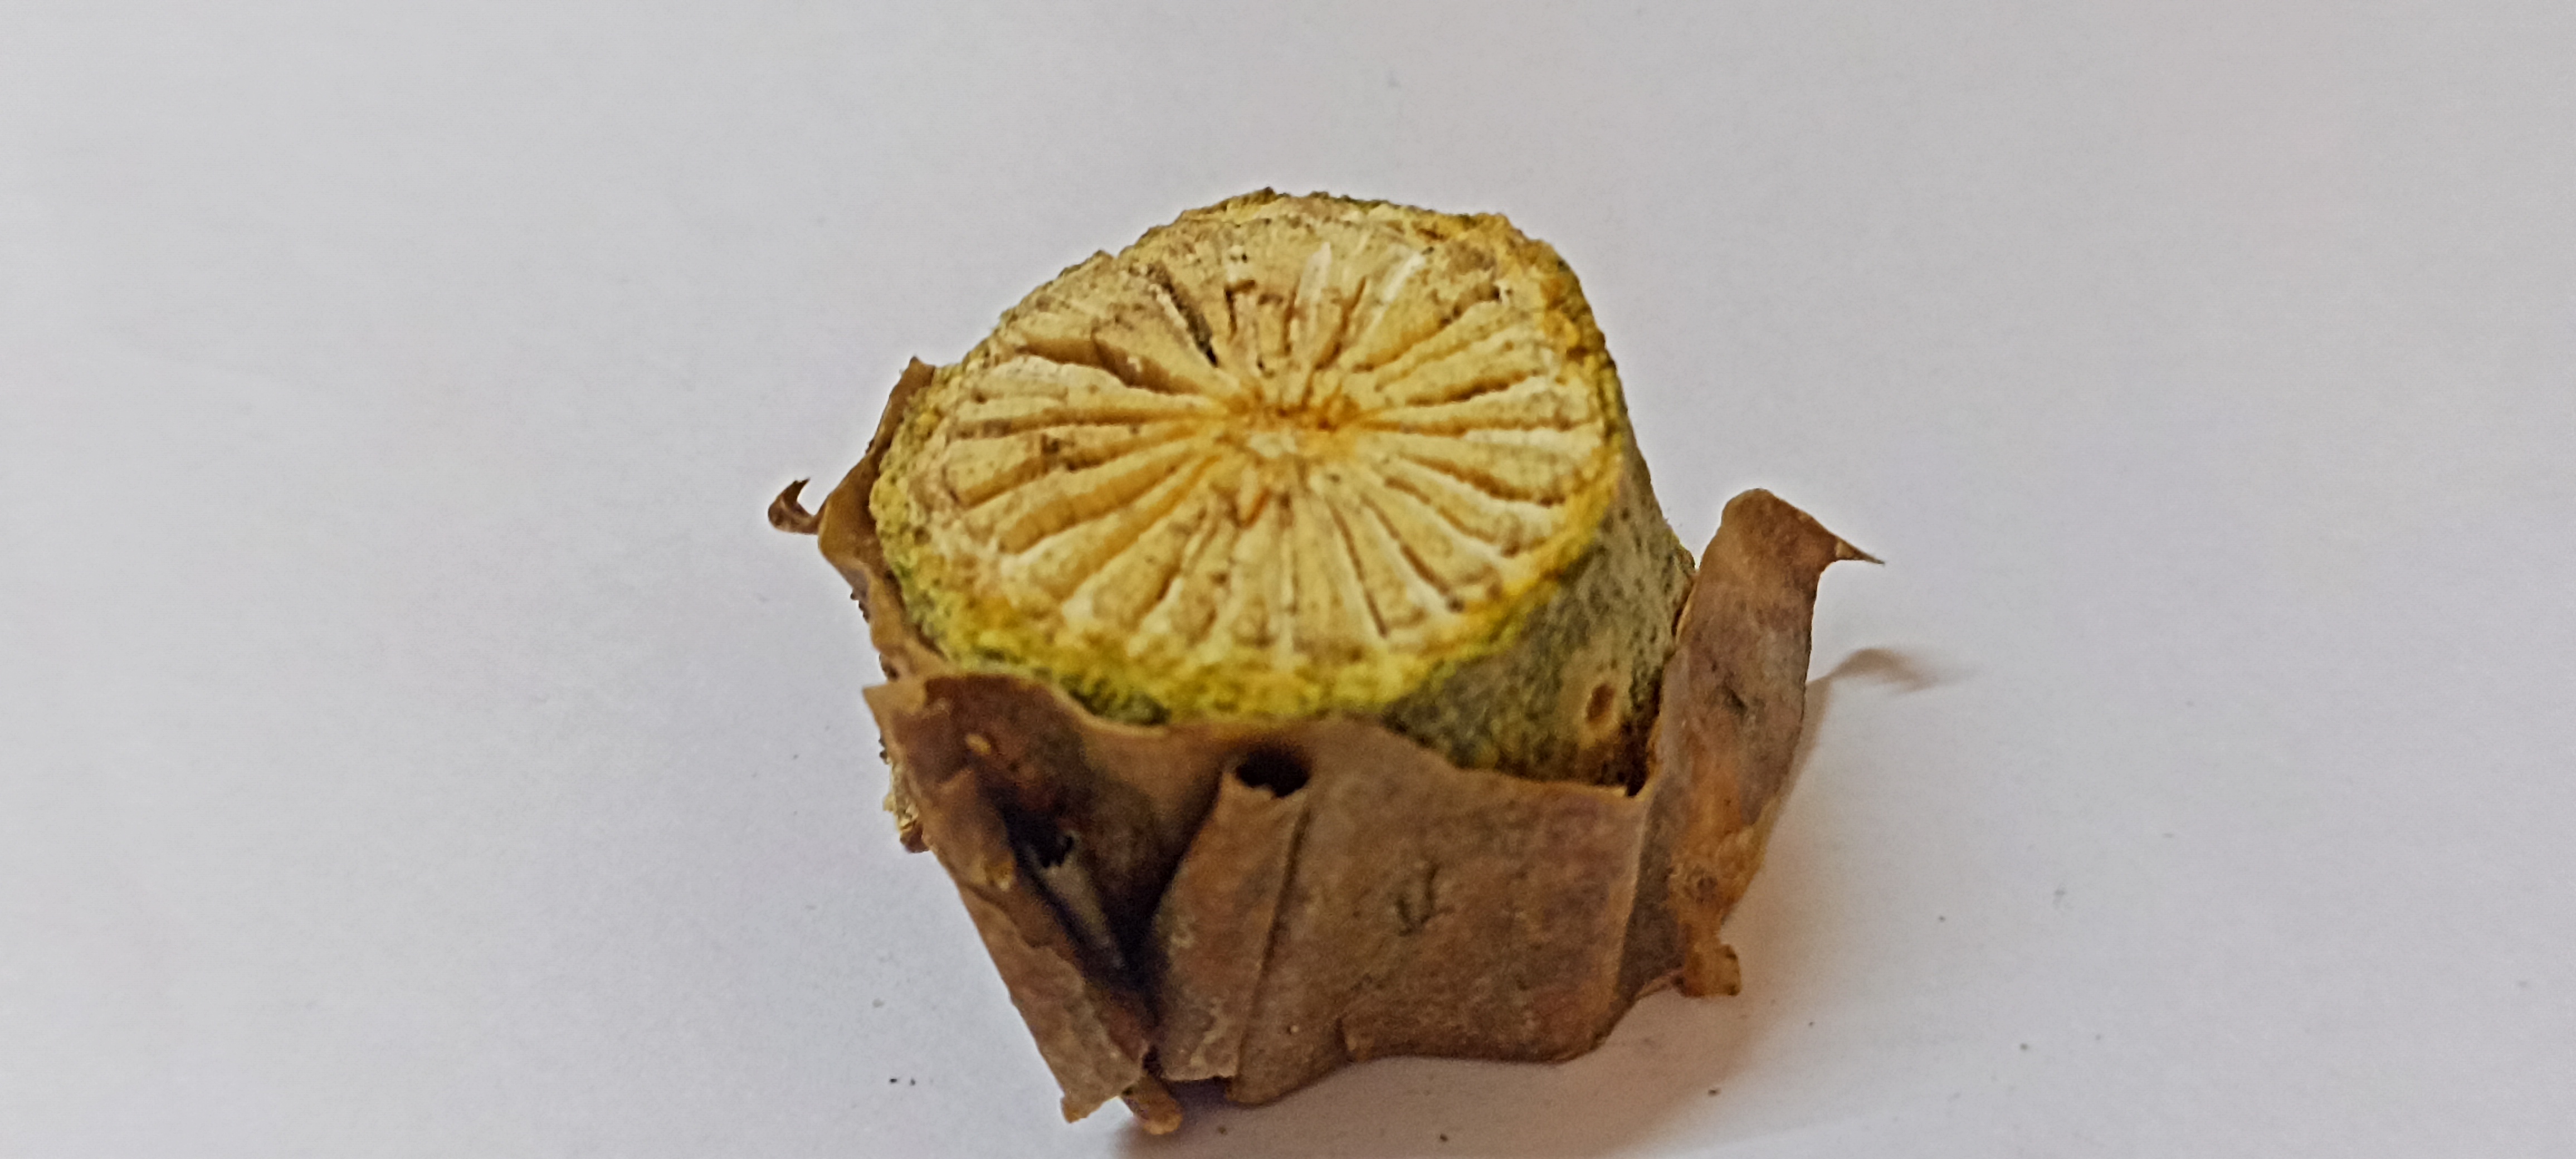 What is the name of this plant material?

gulvel
